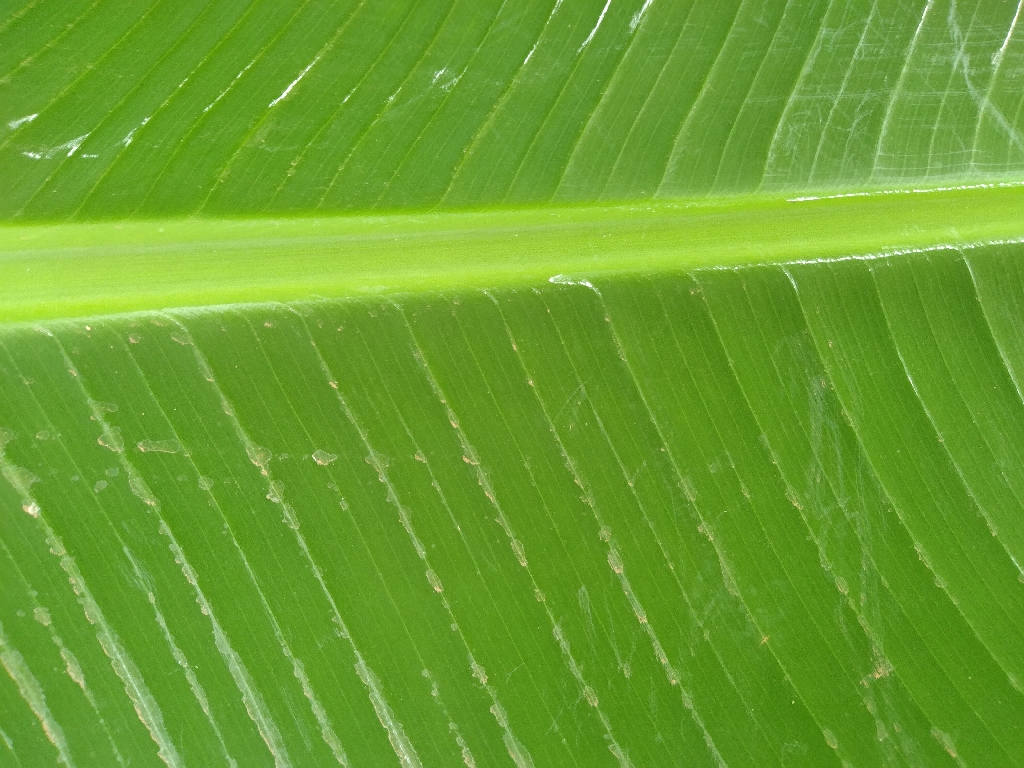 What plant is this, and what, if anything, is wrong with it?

banana, healthy
